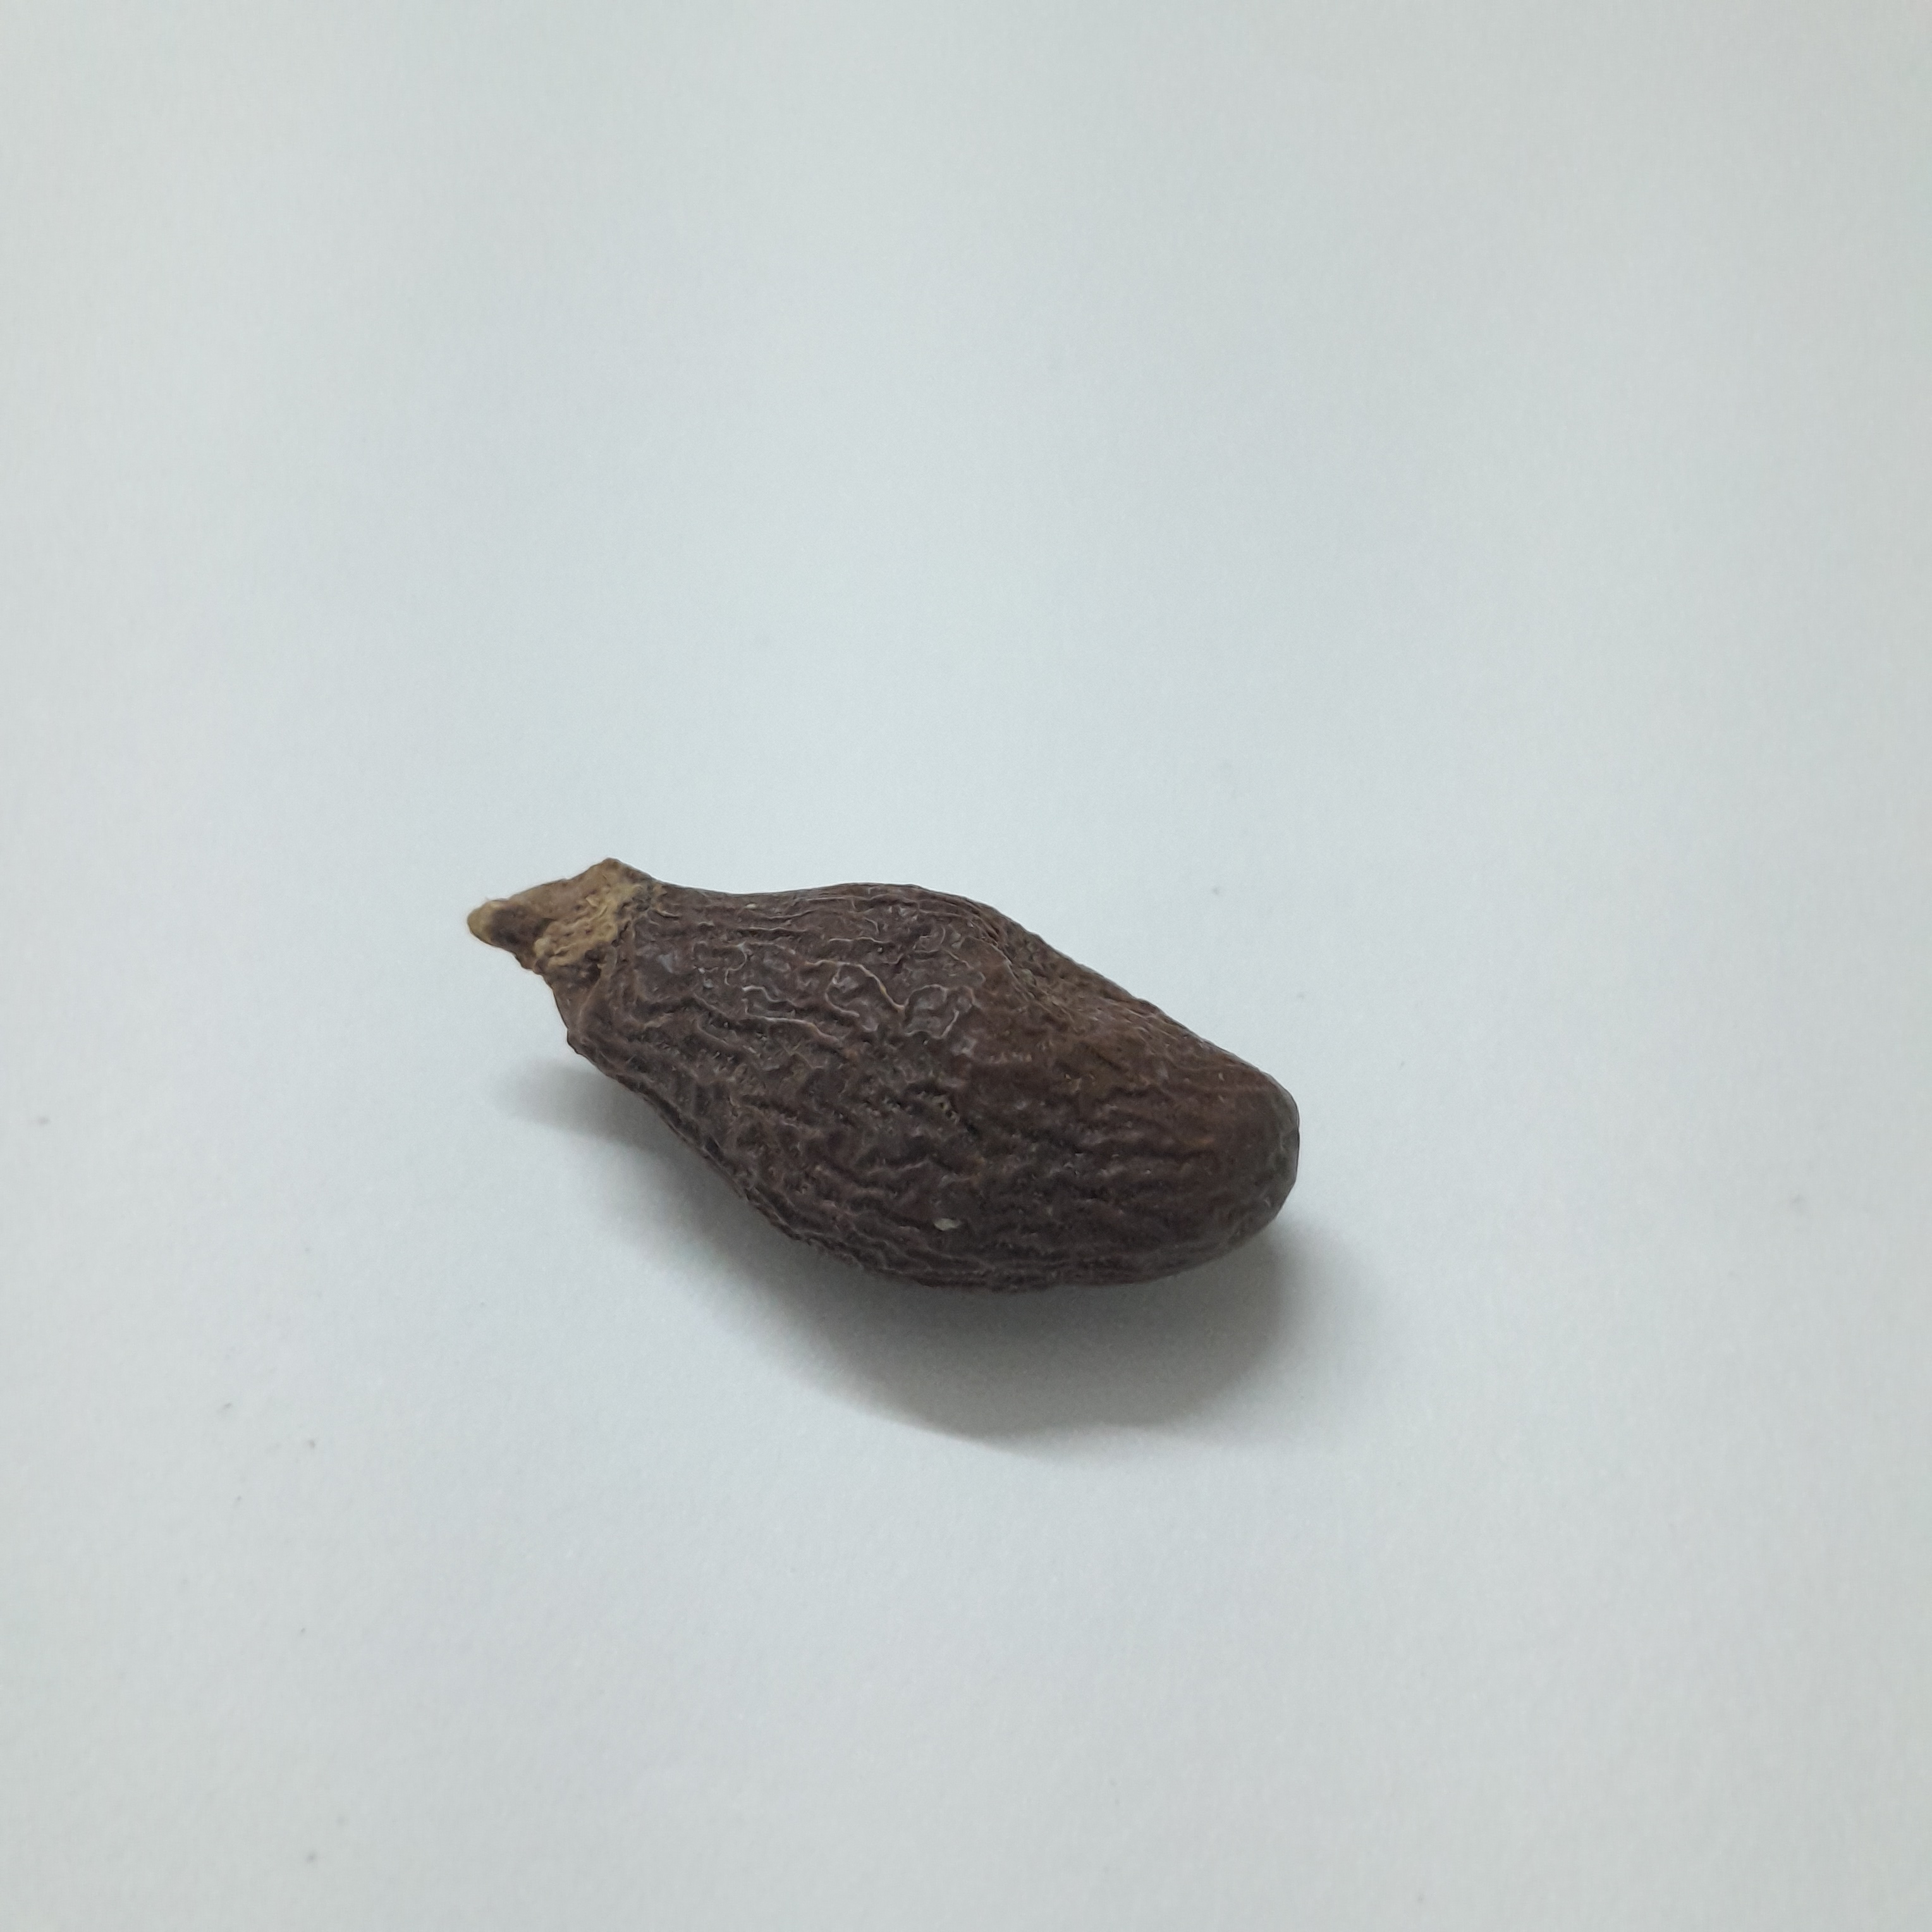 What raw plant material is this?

niranjanphal
